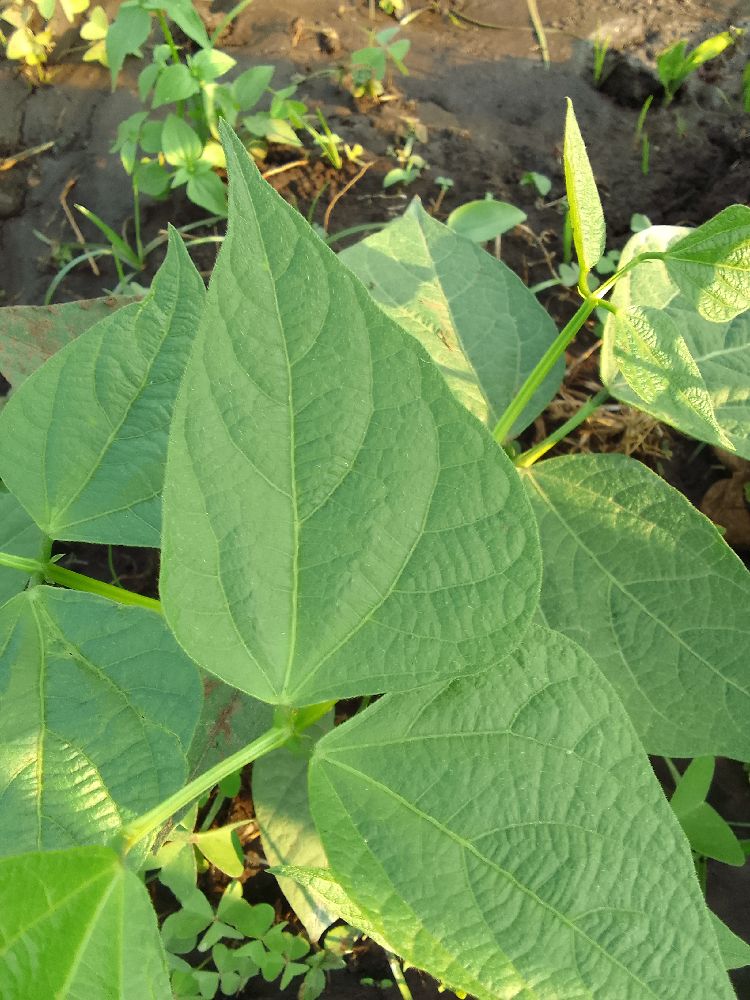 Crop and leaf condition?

common bean, healthy
